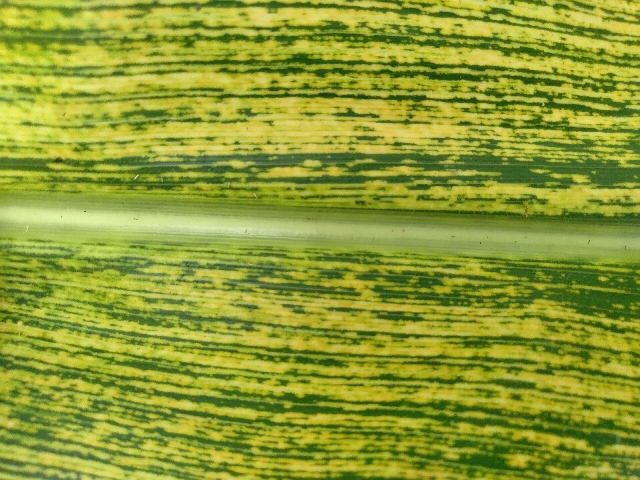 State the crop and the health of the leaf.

maize, maize streak virus
